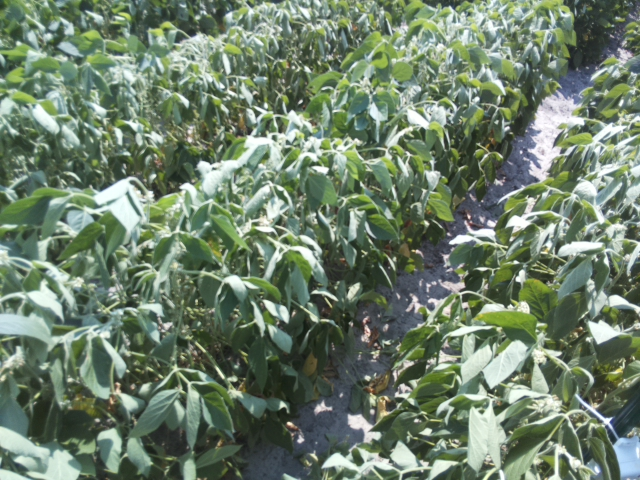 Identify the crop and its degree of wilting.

soybean, moderate turgor loss in upper canopy
